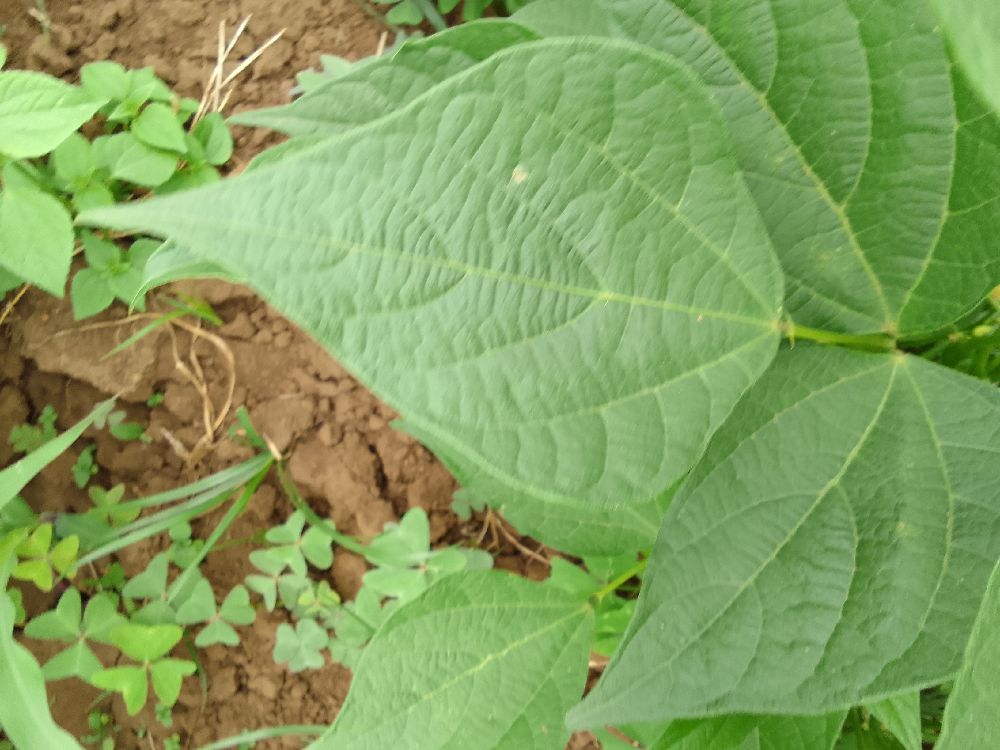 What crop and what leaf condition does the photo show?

common bean, healthy
